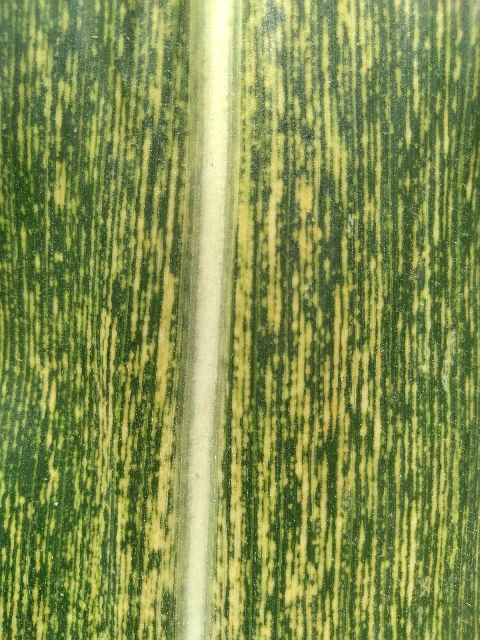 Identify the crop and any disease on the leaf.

maize, maize streak virus
